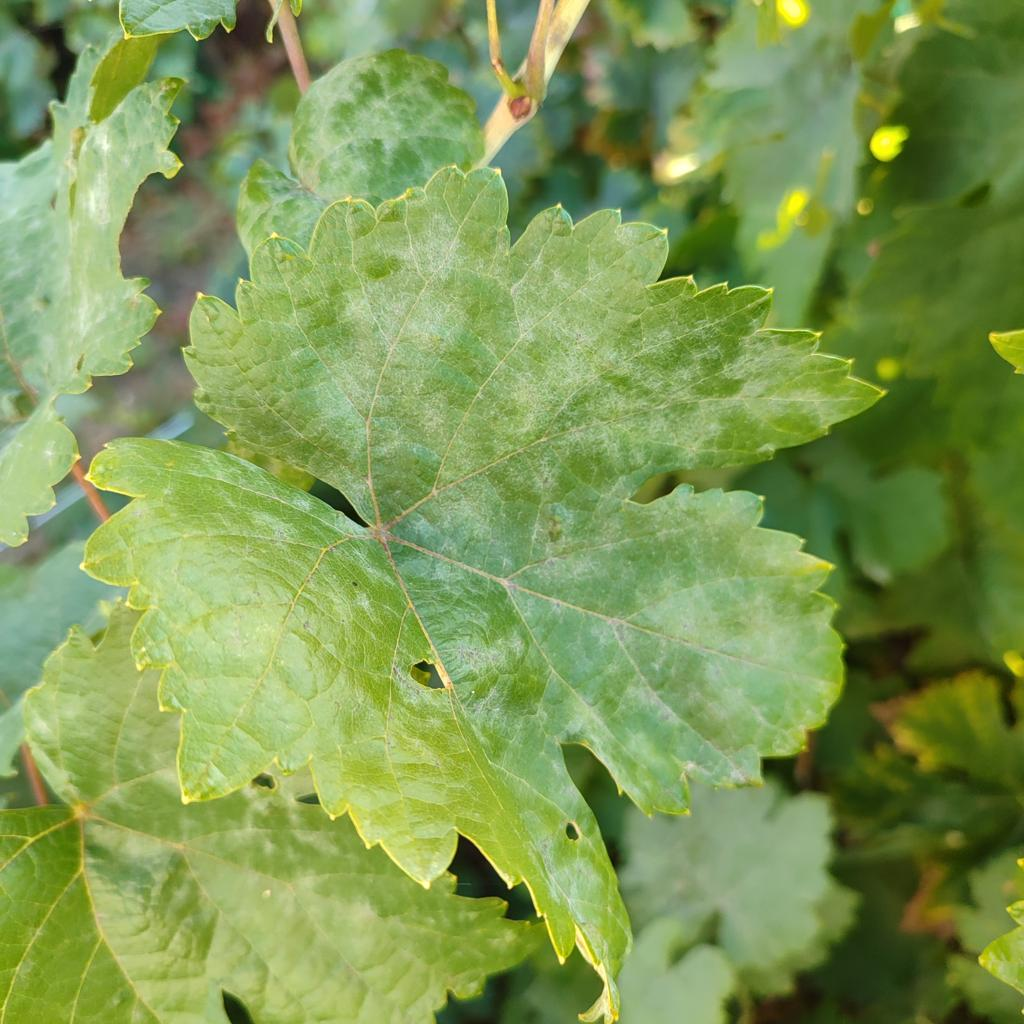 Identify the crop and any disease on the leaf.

grapevine, powdery mildew
